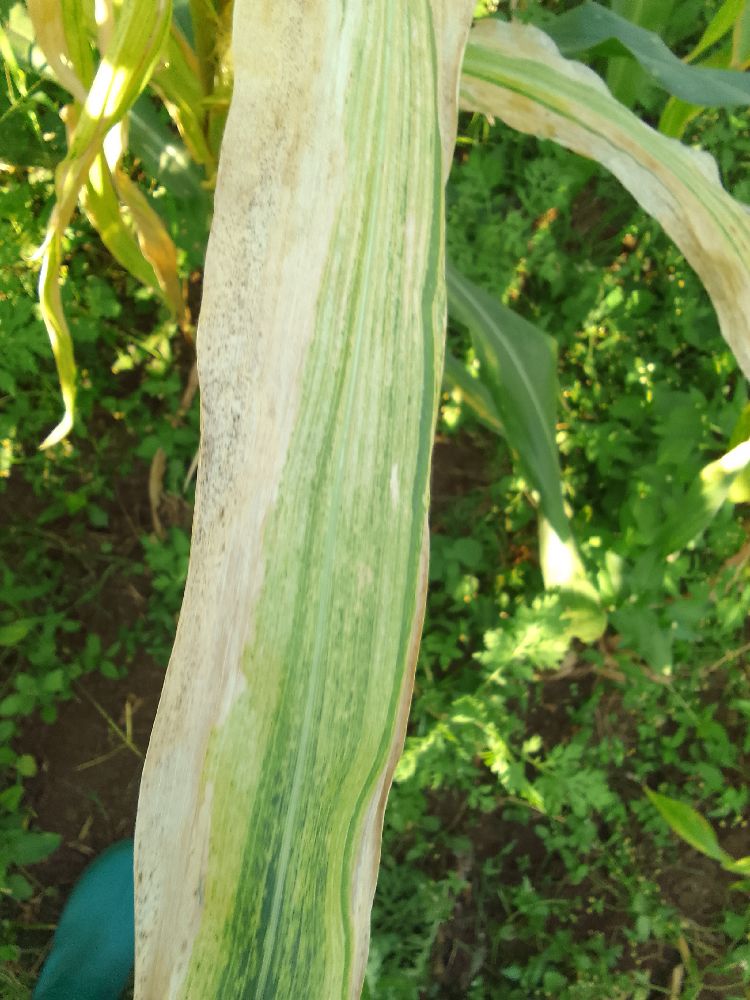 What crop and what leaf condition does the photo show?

maize, maize lethal necrosis
